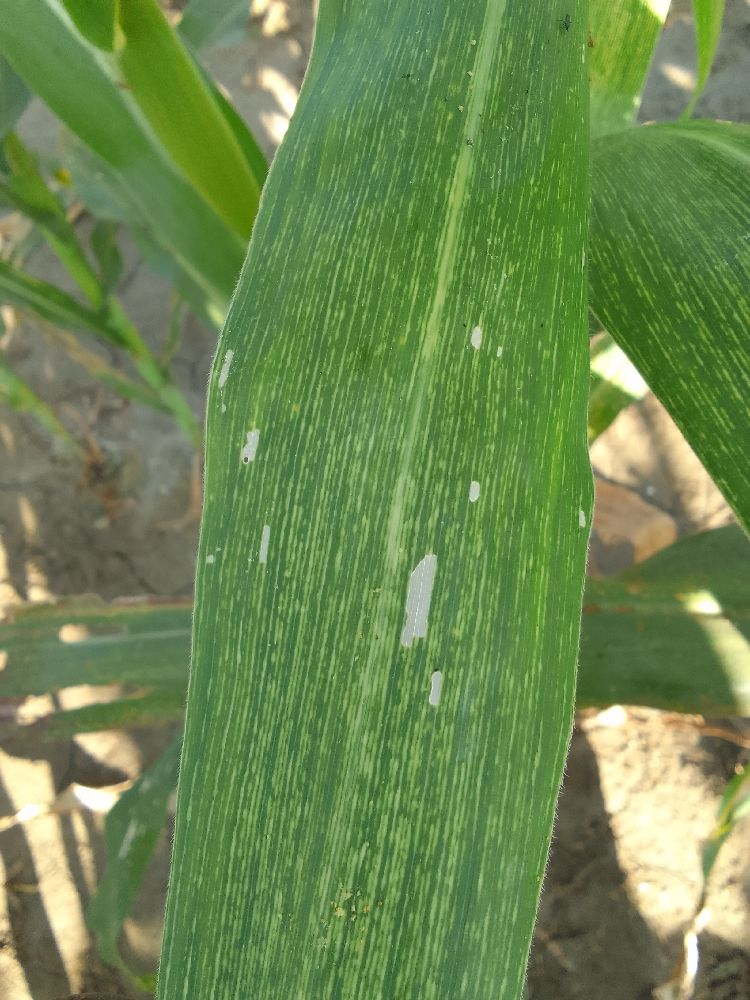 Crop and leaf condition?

maize, maize streak virus
